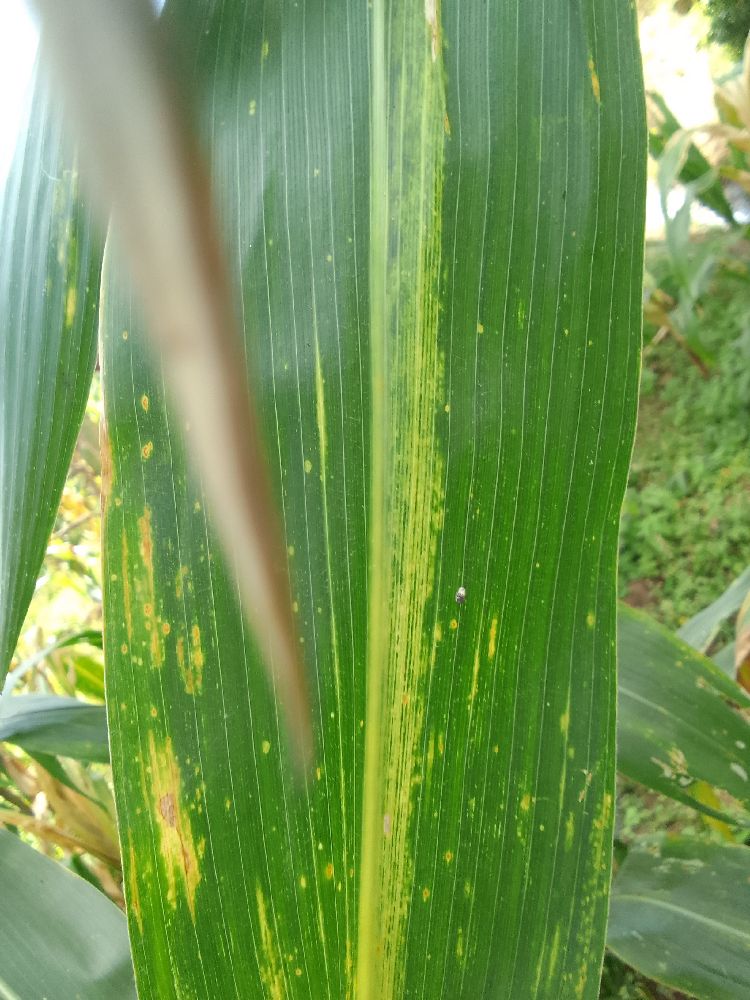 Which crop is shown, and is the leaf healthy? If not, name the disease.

maize, maize lethal necrosis
